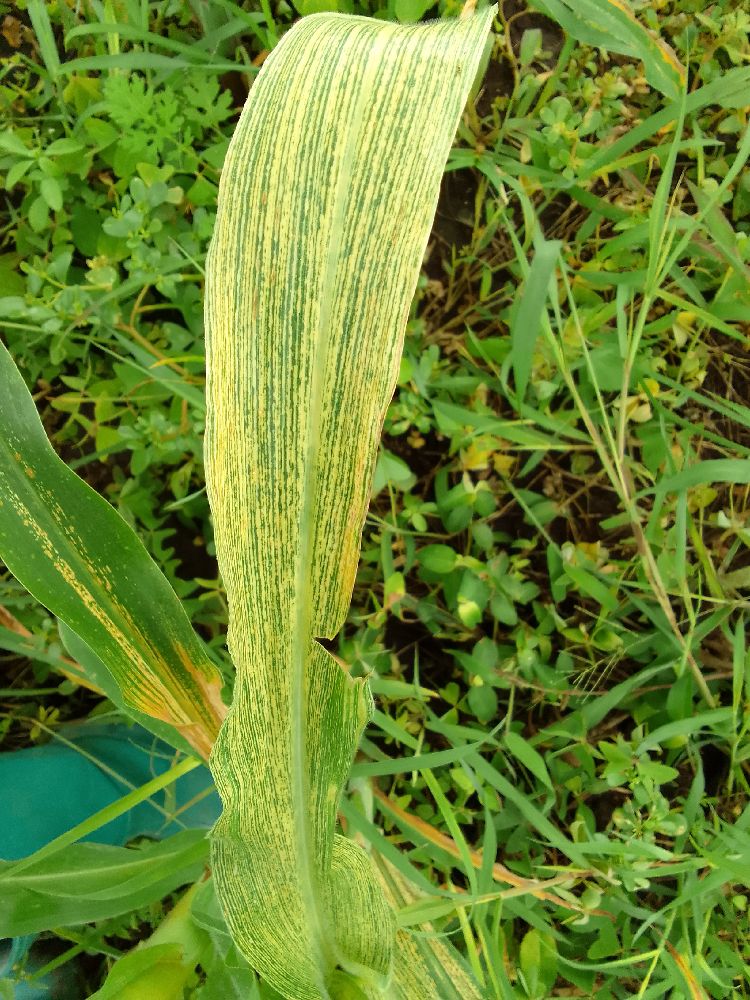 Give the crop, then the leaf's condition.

maize, maize streak virus
